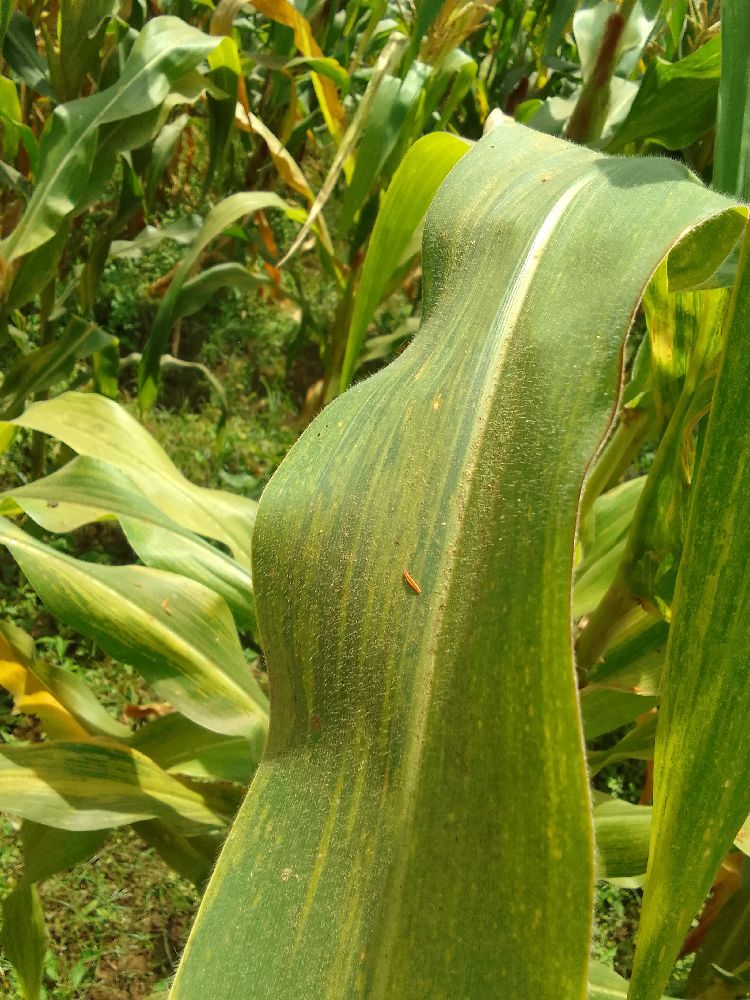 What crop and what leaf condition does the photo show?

maize, maize lethal necrosis
